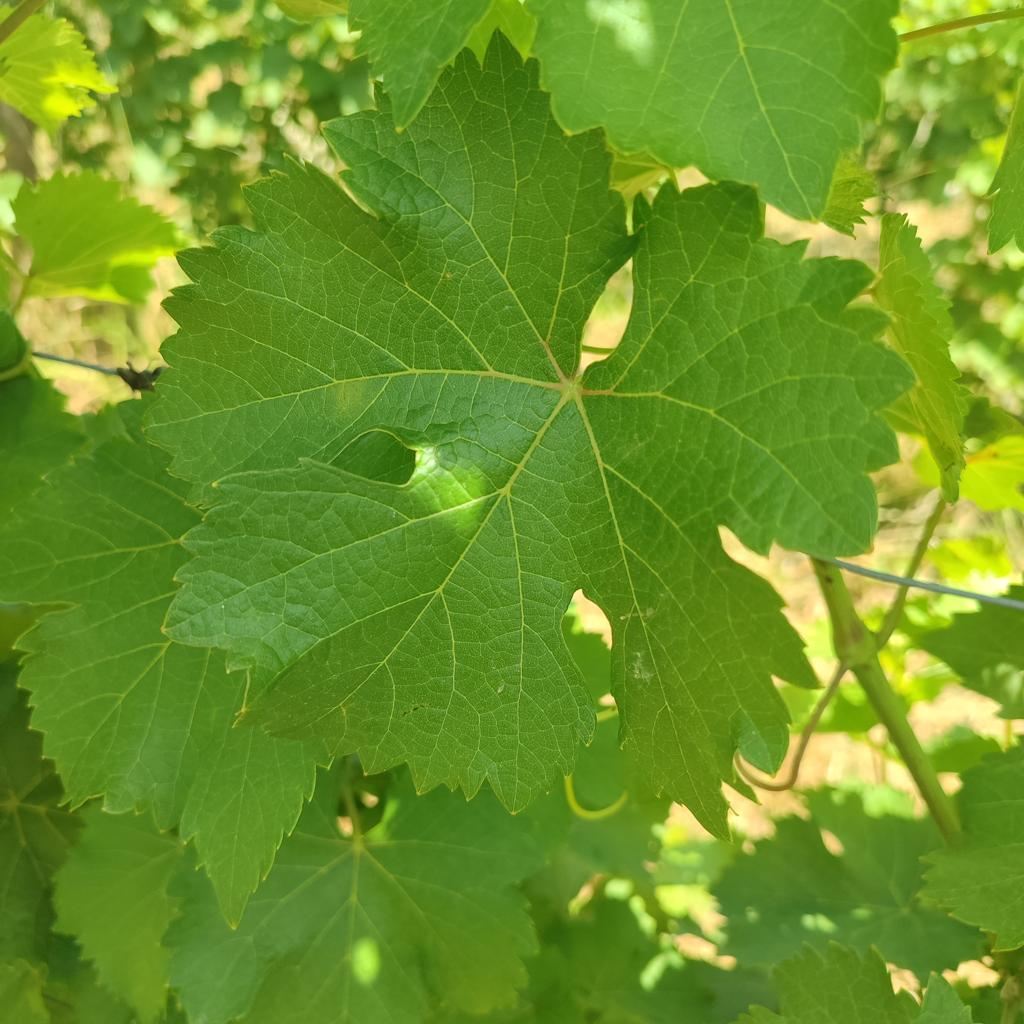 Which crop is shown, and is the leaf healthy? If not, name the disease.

grapevine, healthy
